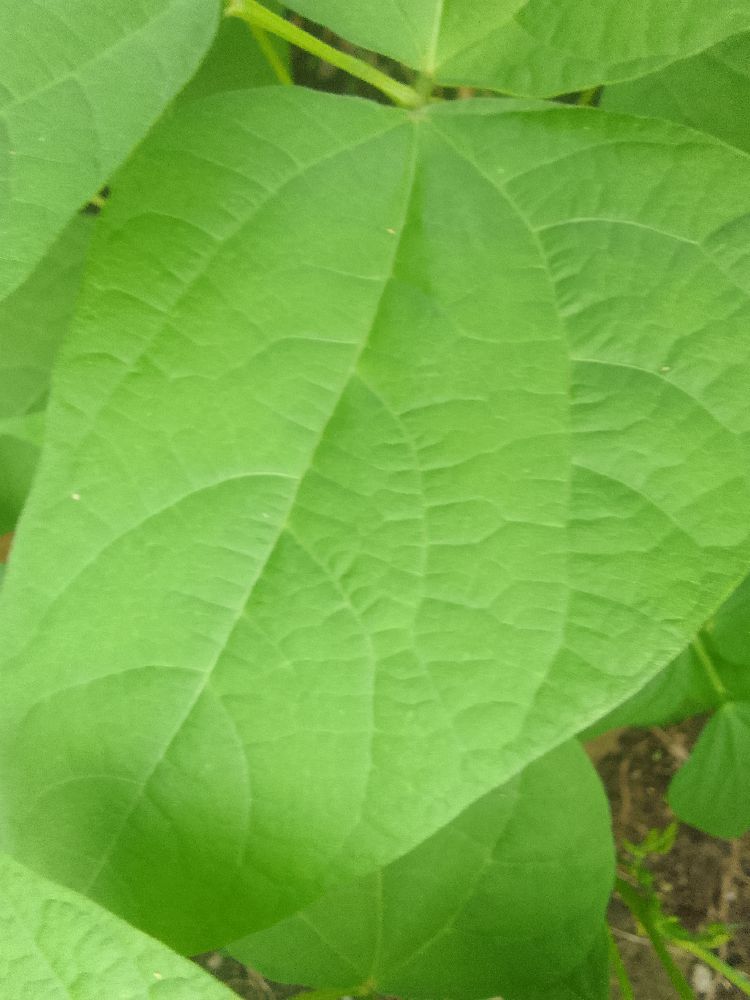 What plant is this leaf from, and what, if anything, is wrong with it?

common bean, healthy
